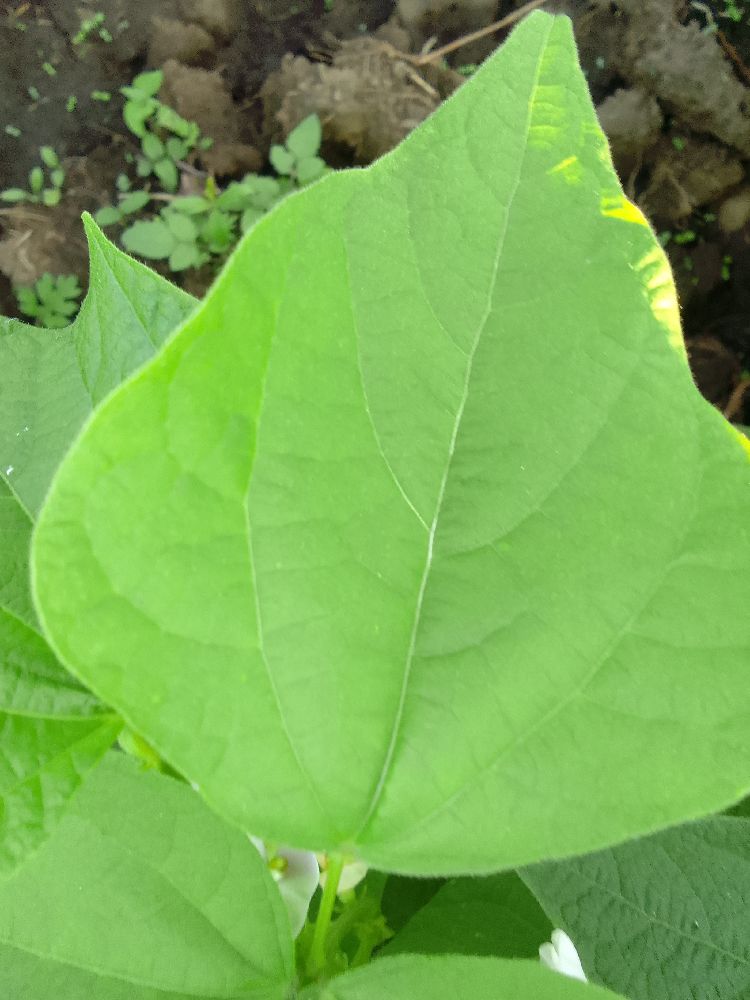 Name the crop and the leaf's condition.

common bean, healthy
